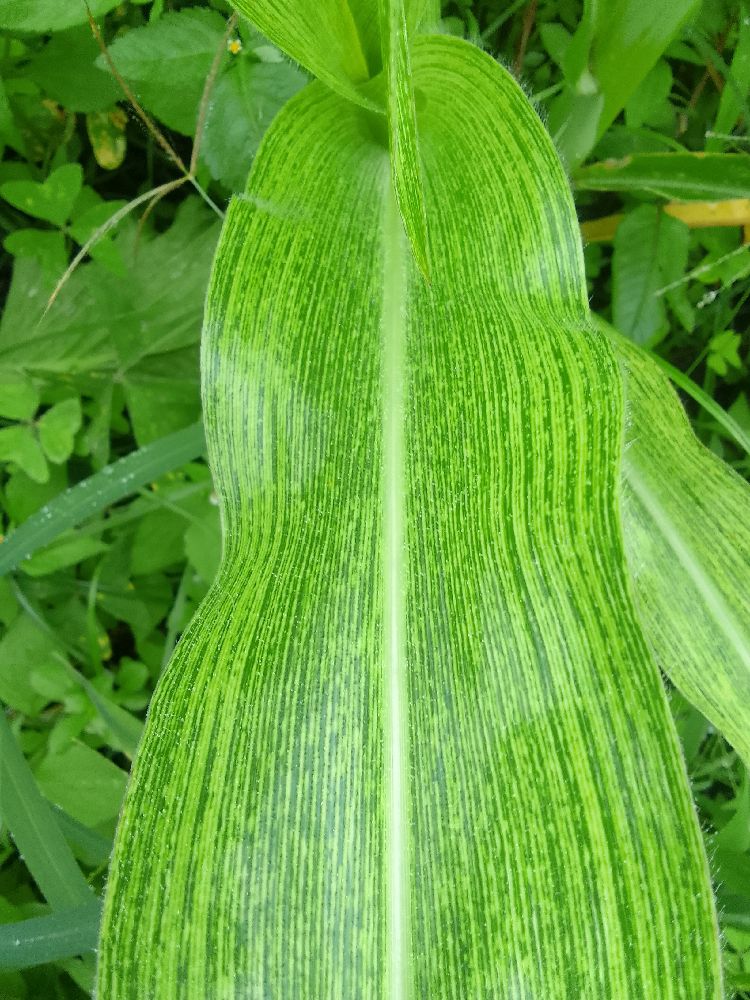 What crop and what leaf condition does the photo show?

maize, maize streak virus
